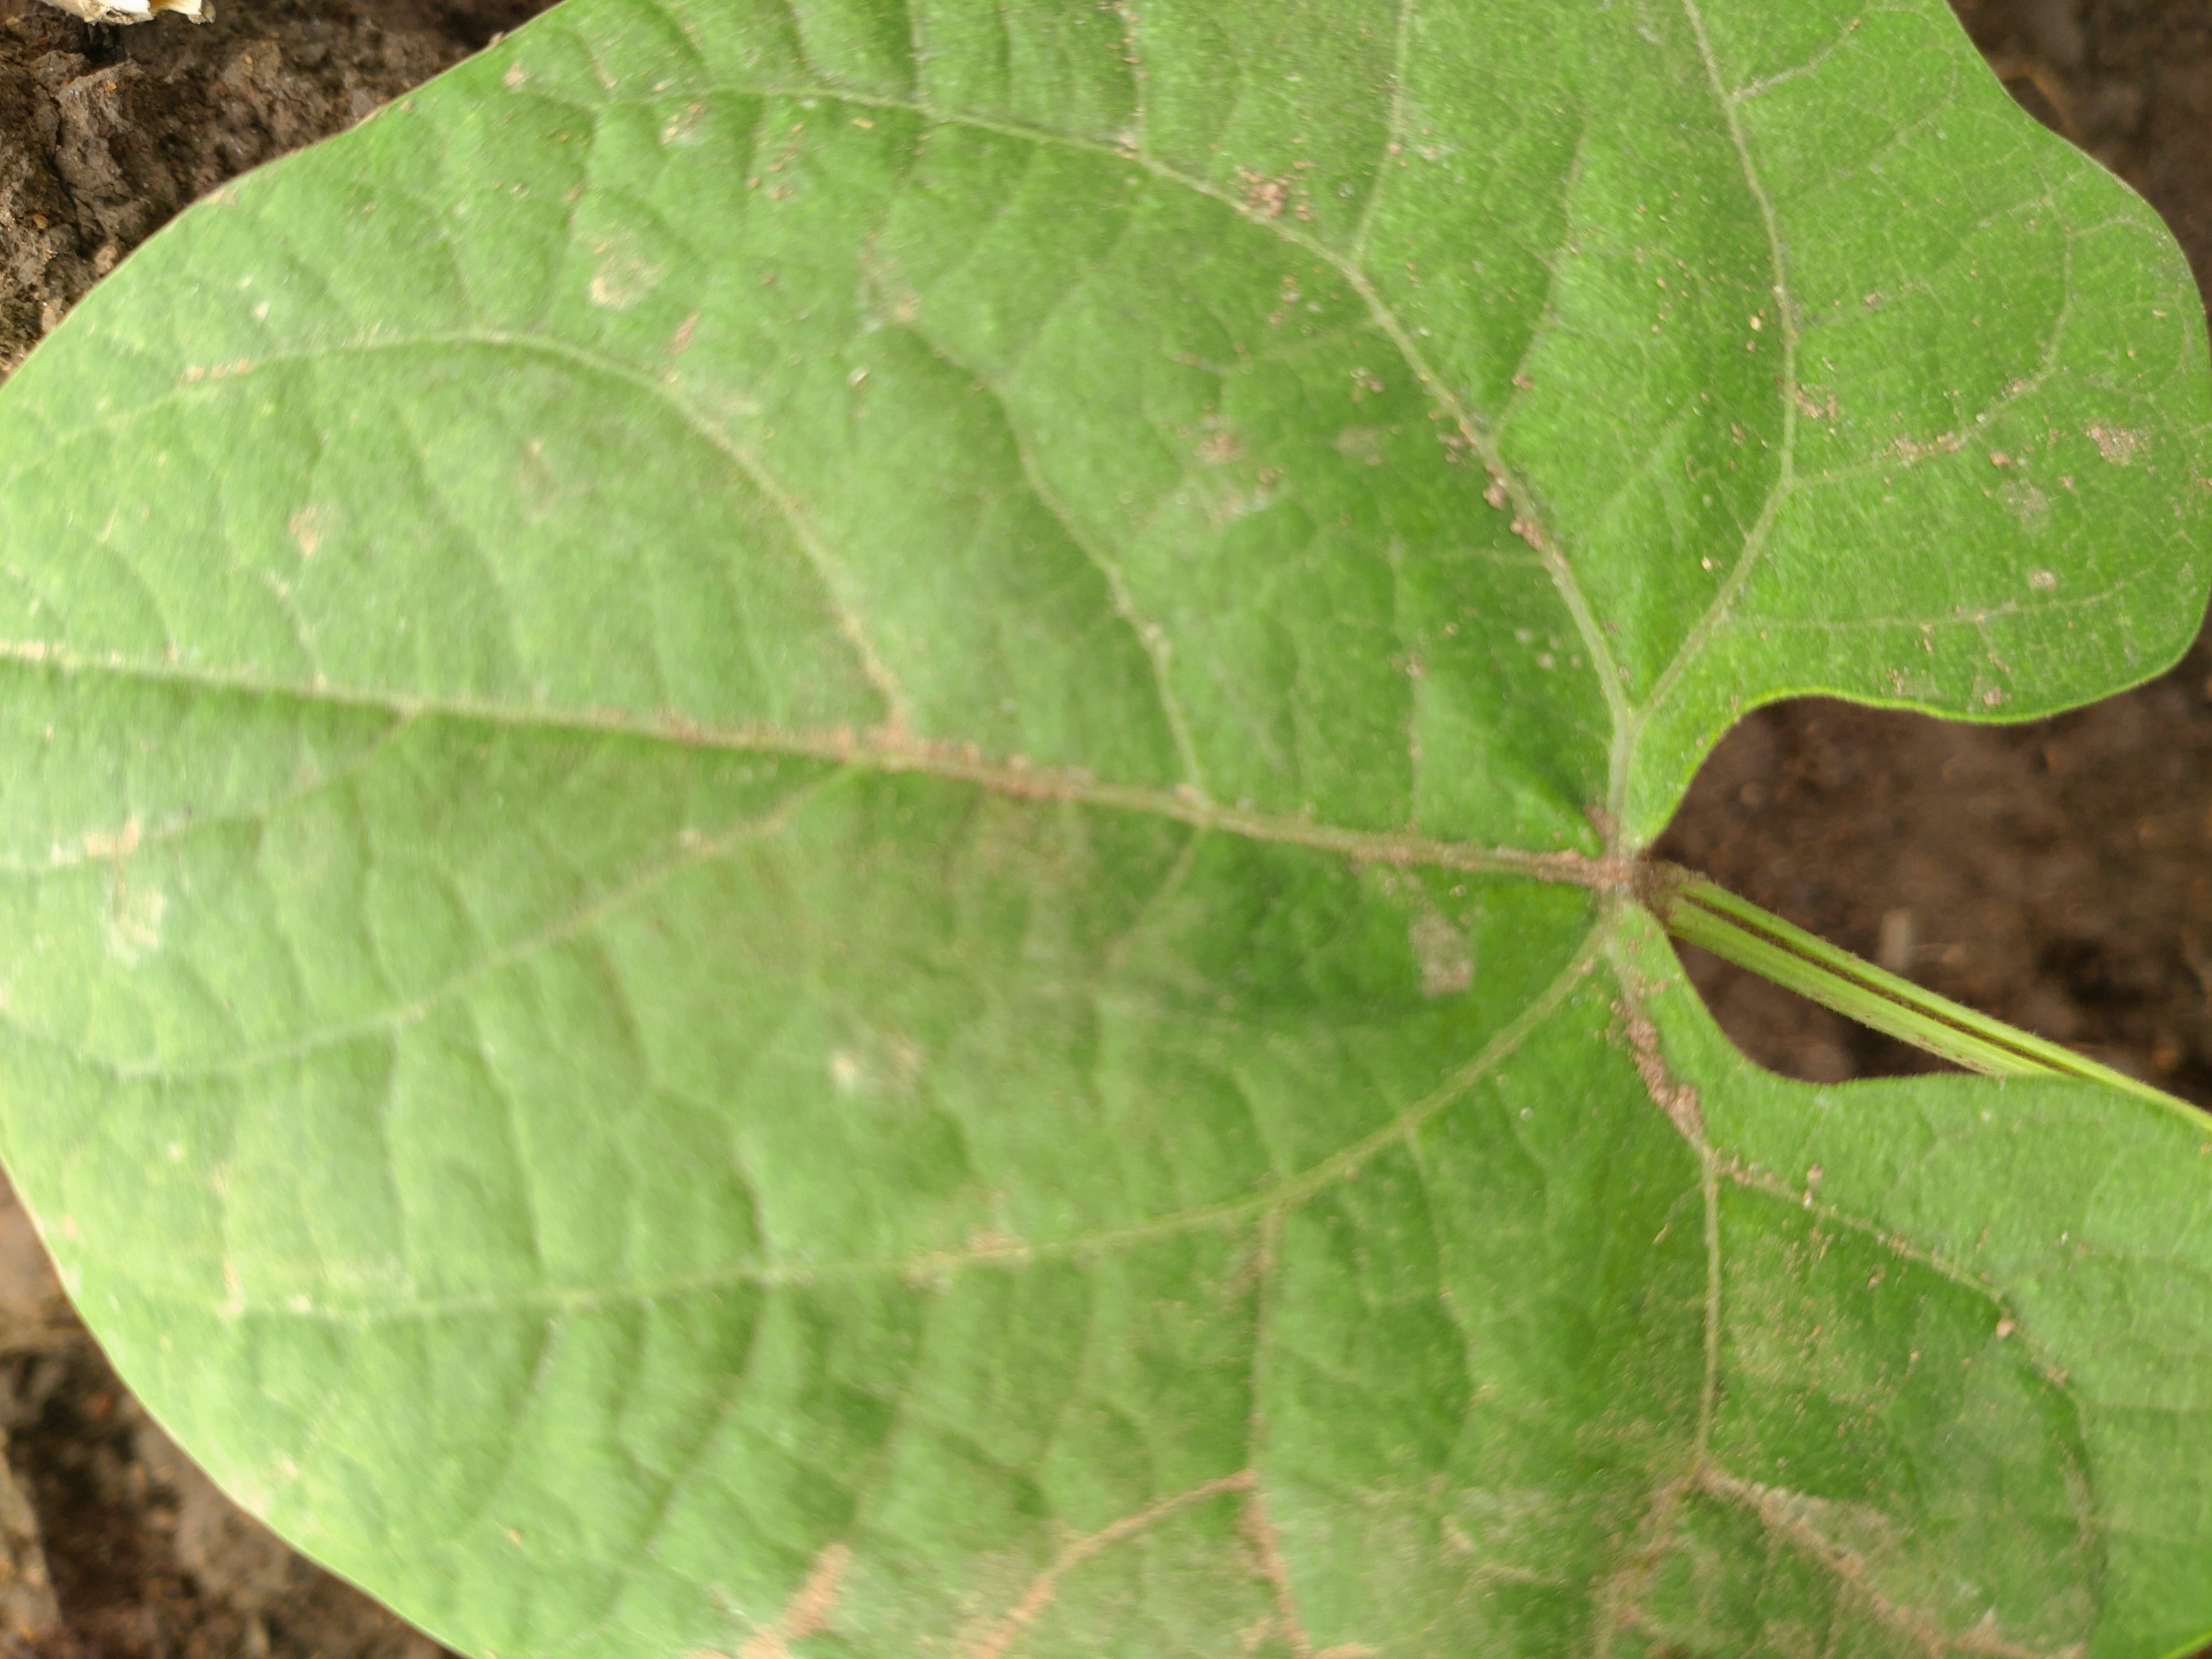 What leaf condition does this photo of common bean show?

healthy
